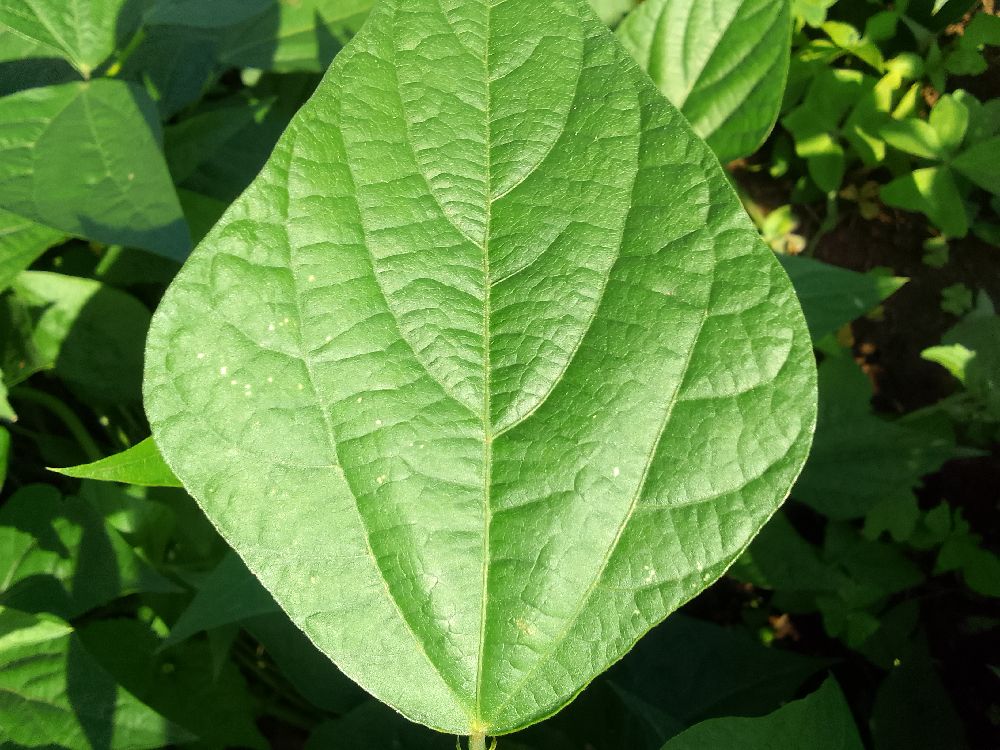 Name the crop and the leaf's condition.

common bean, healthy
